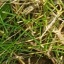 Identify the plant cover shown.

grass
